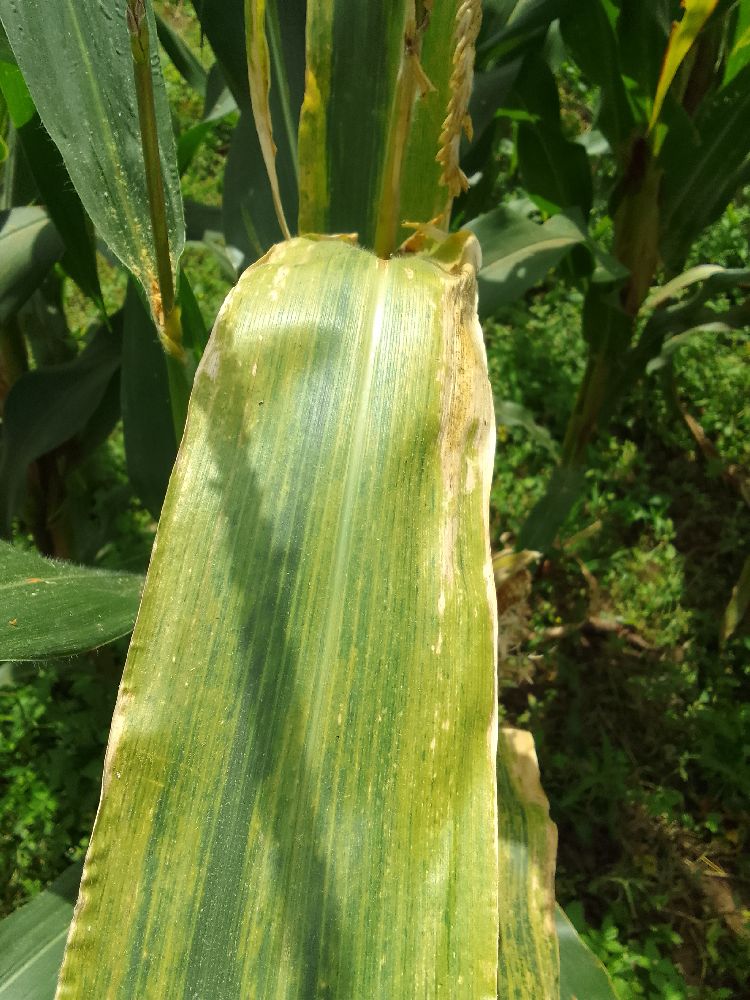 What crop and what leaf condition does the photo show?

maize, maize lethal necrosis
